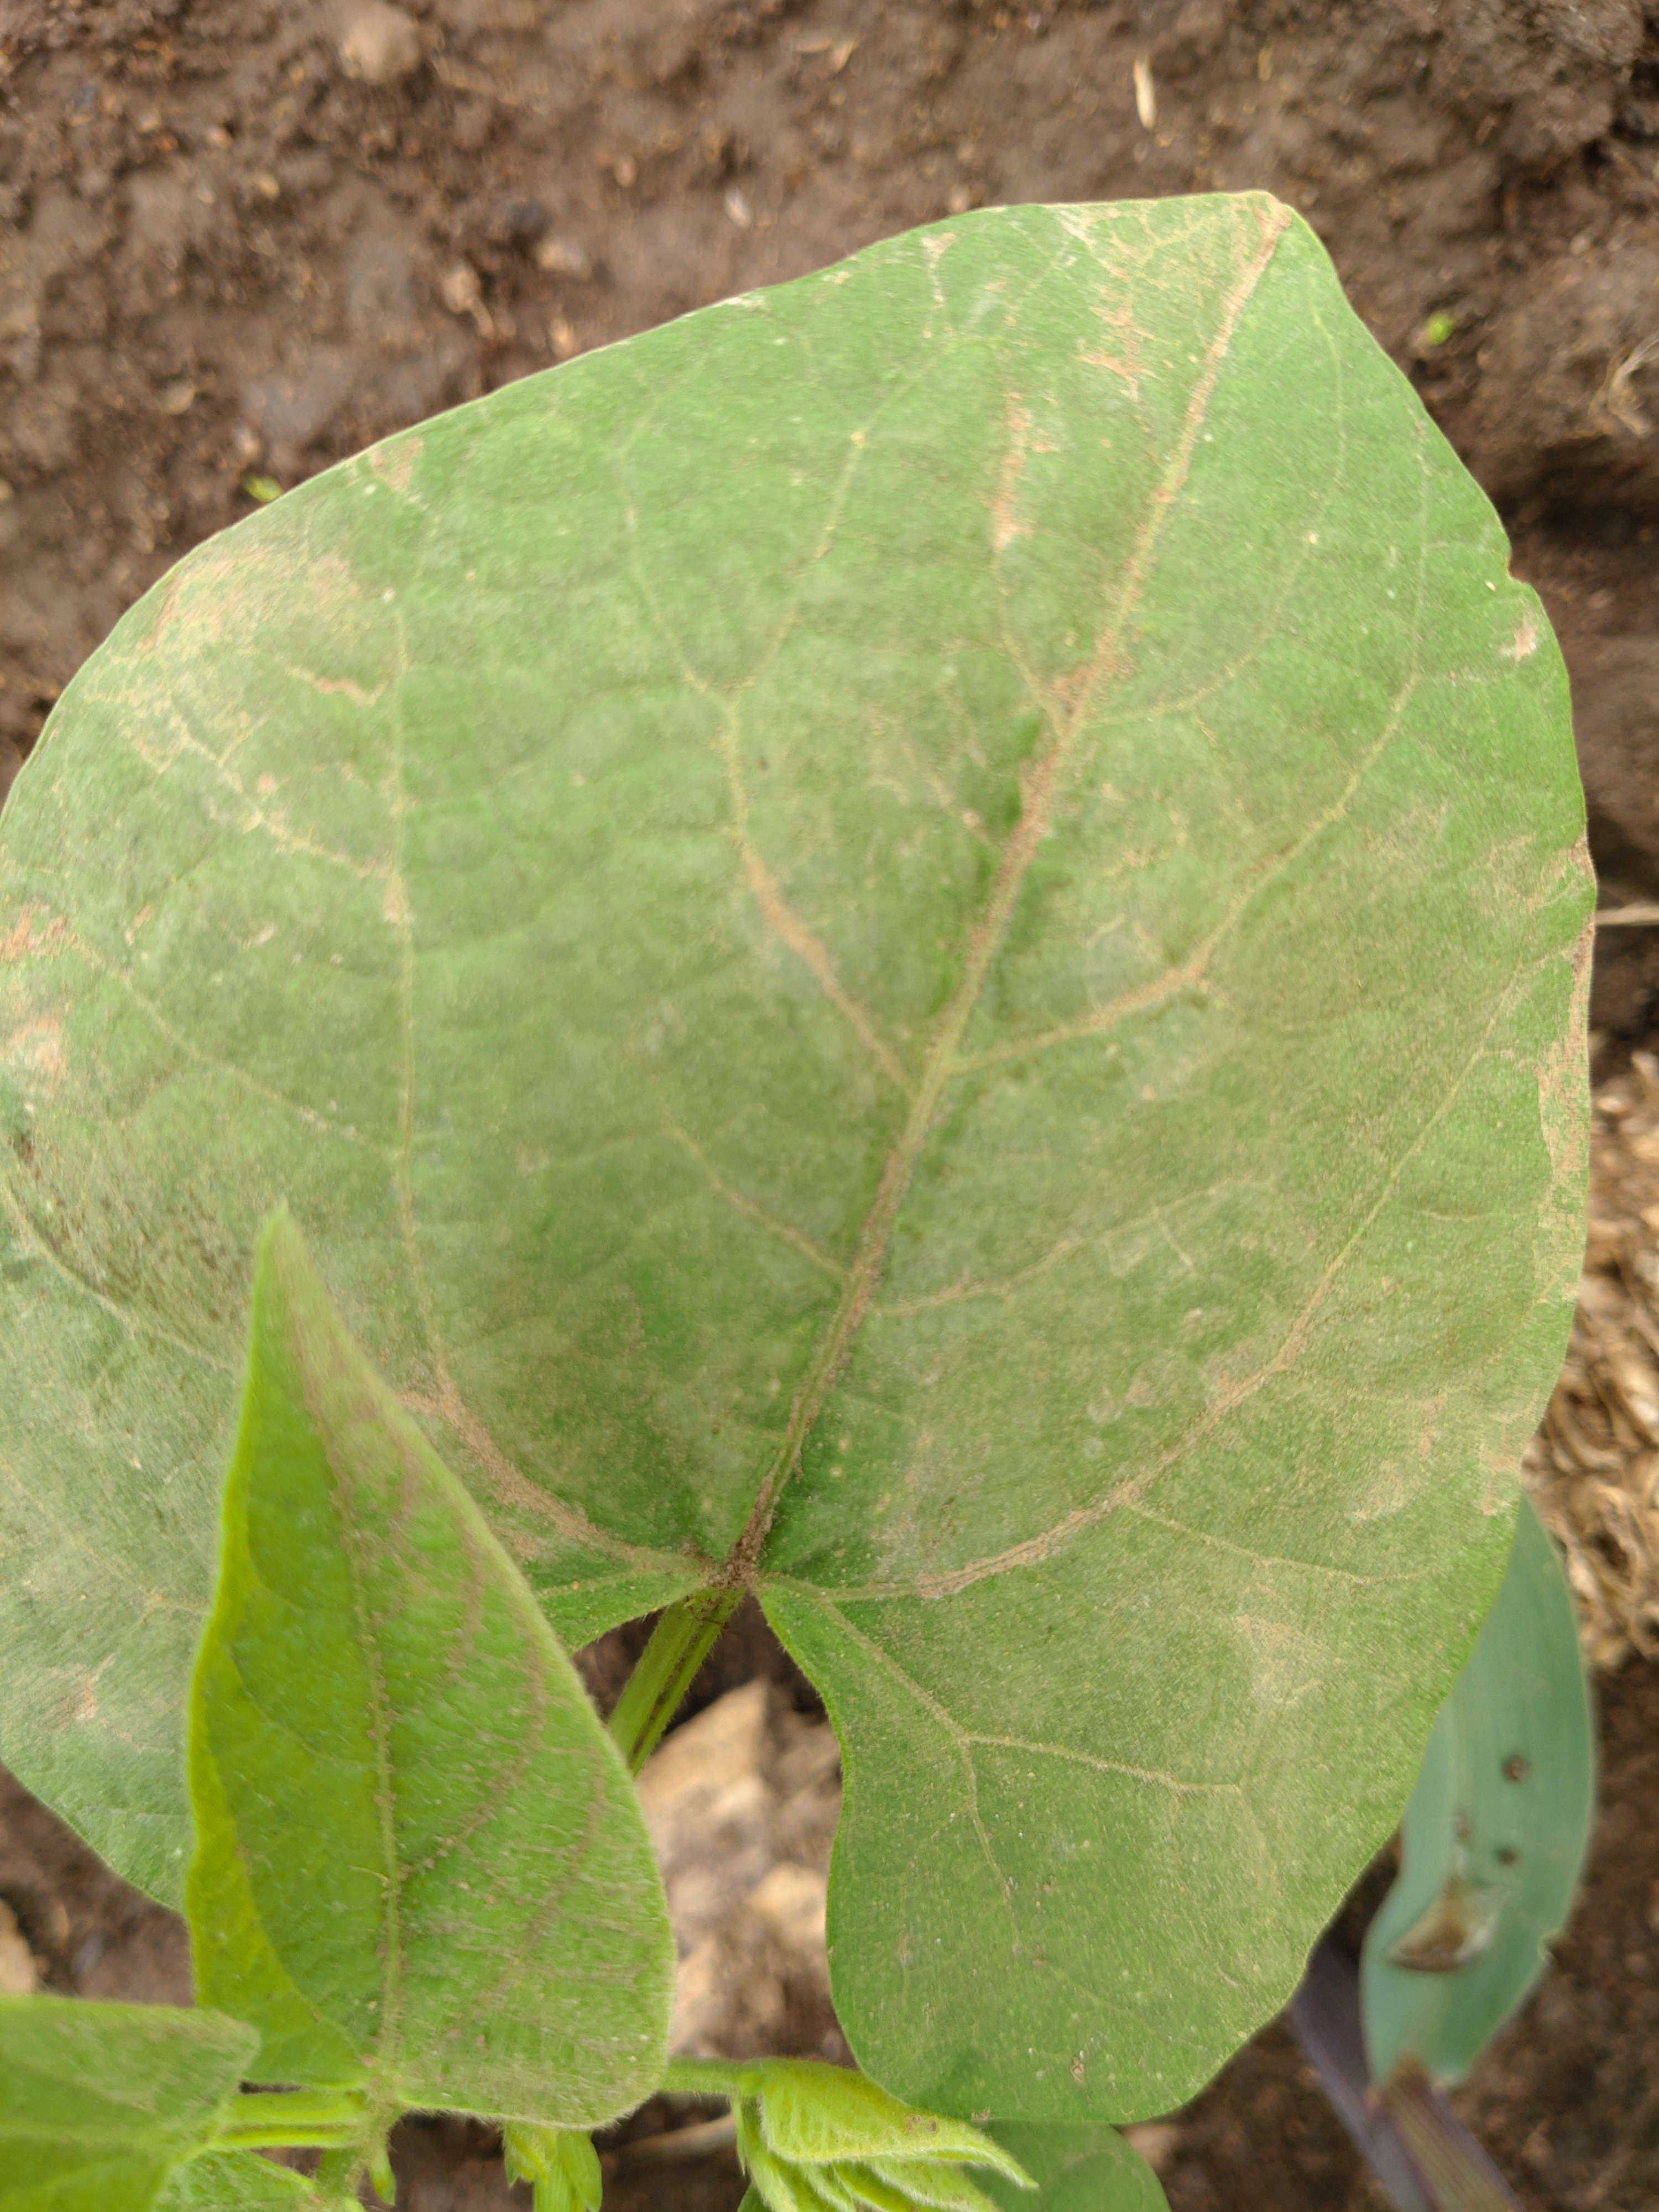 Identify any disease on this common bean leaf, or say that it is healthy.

healthy
